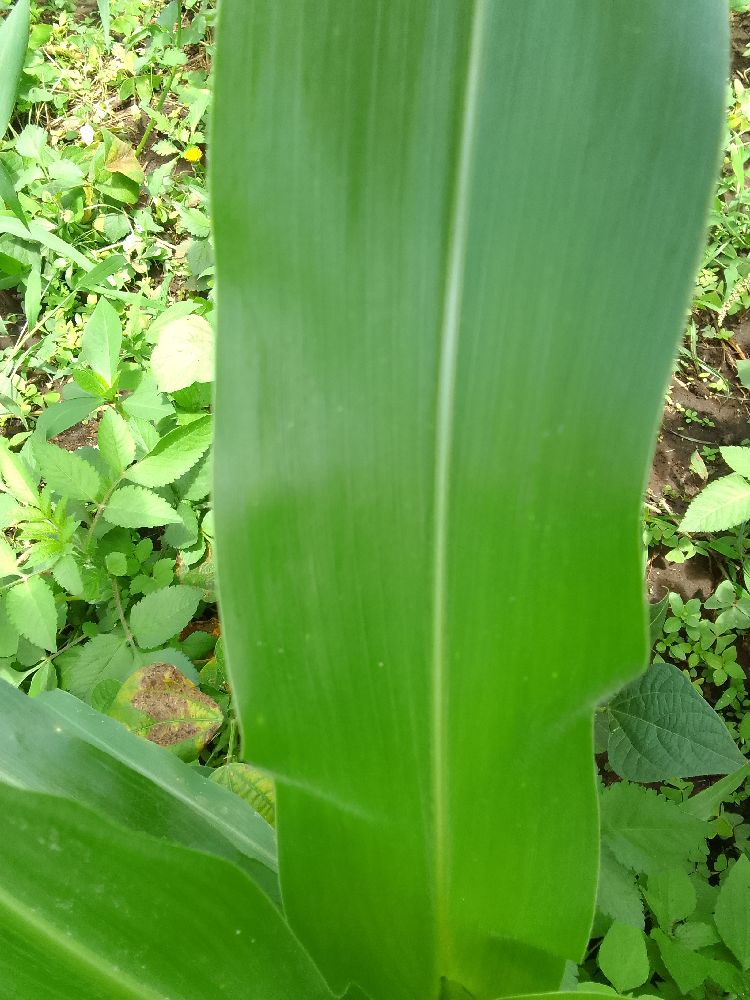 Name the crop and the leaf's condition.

maize, healthy
